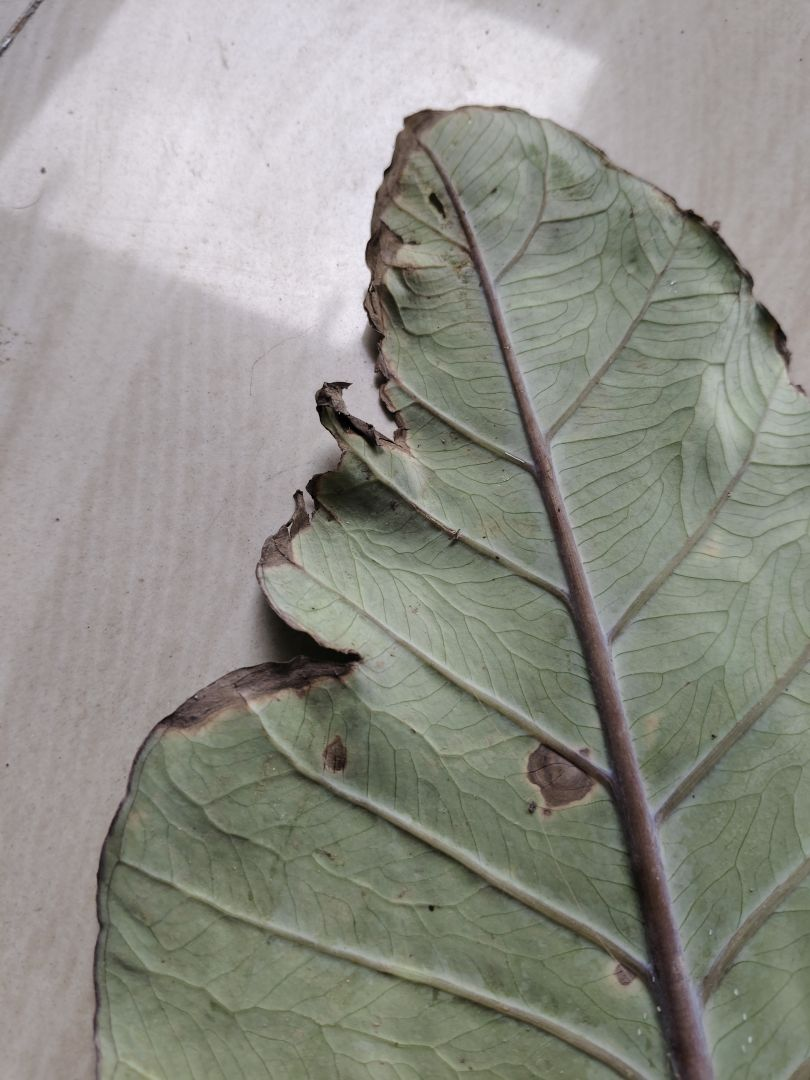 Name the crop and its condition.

taro, leaf blight
